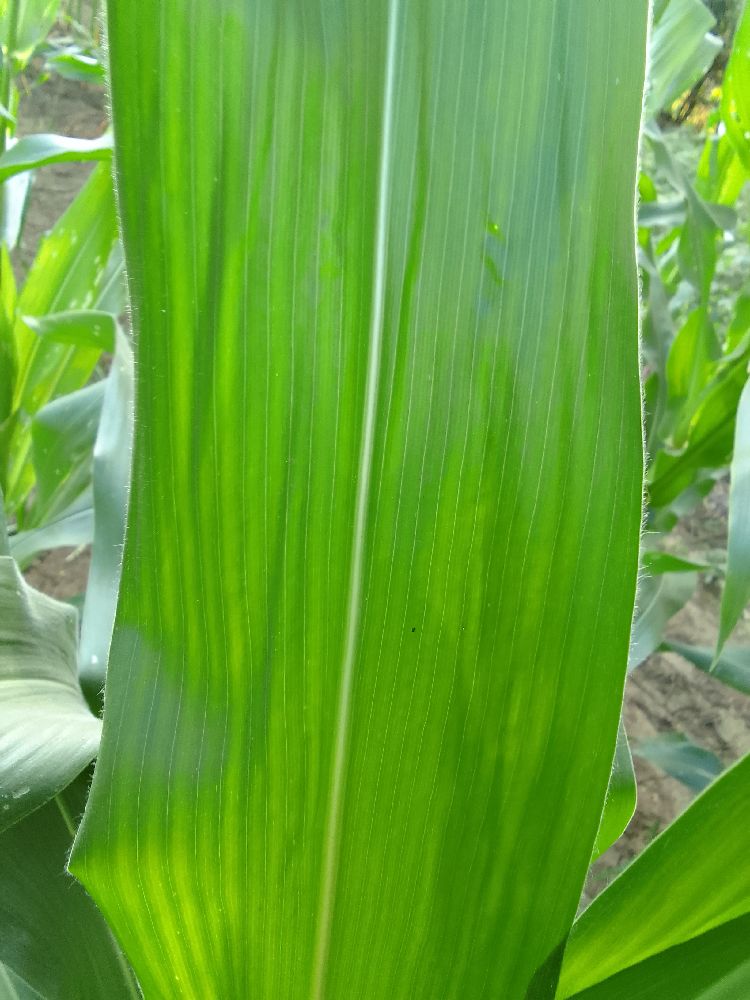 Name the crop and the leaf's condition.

maize, healthy
